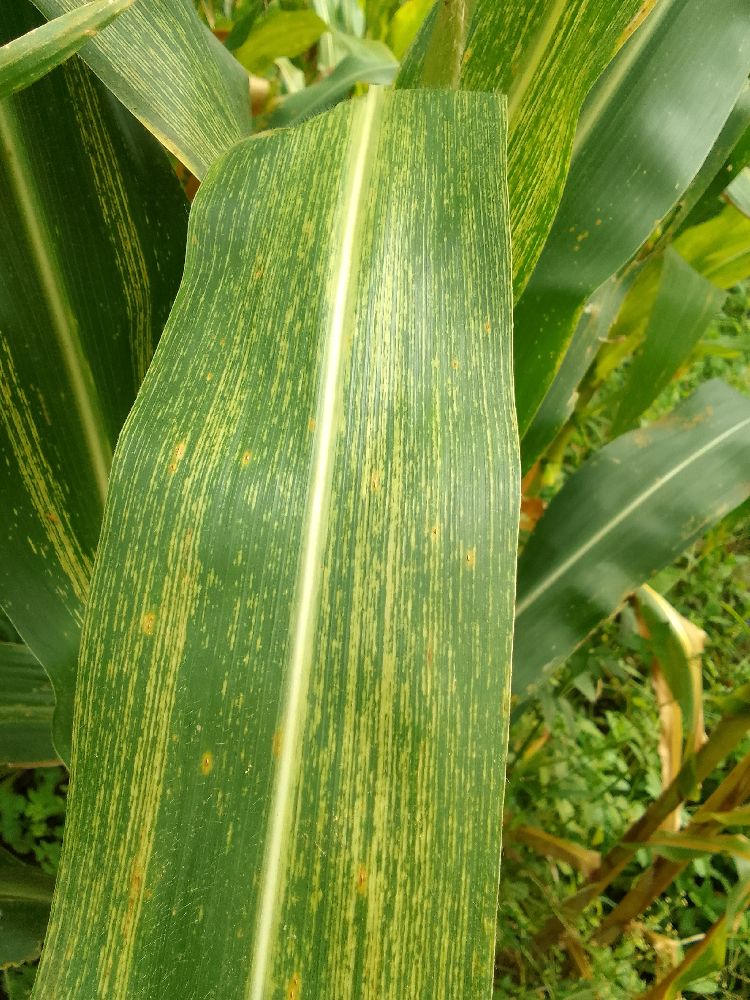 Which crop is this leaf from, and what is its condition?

maize, maize streak virus
